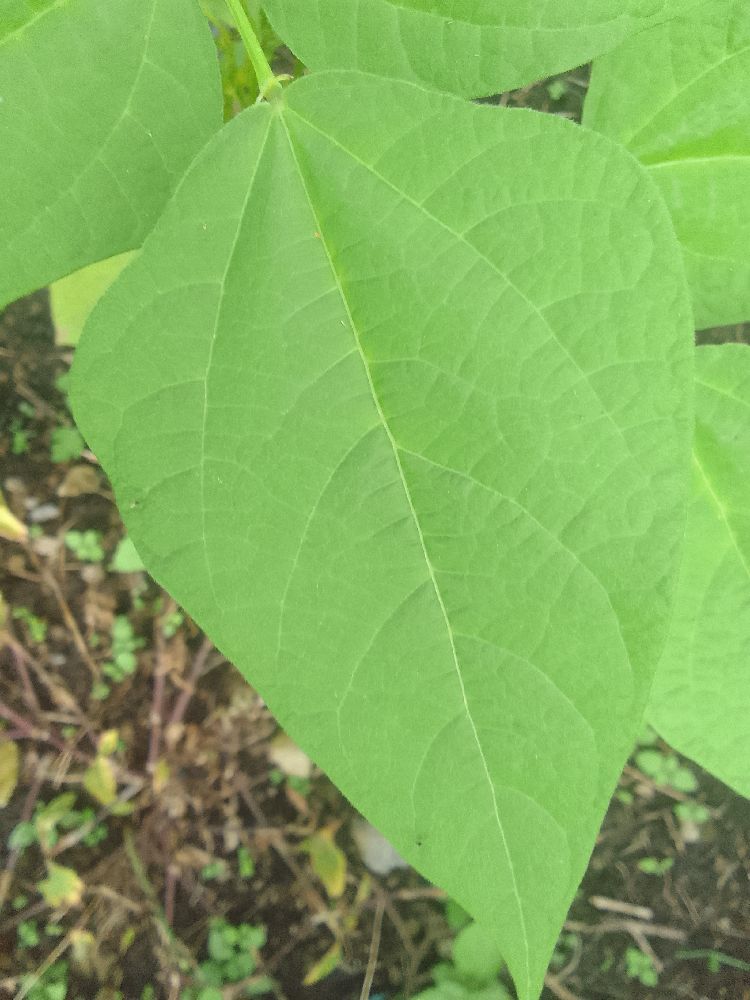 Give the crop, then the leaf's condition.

common bean, healthy
